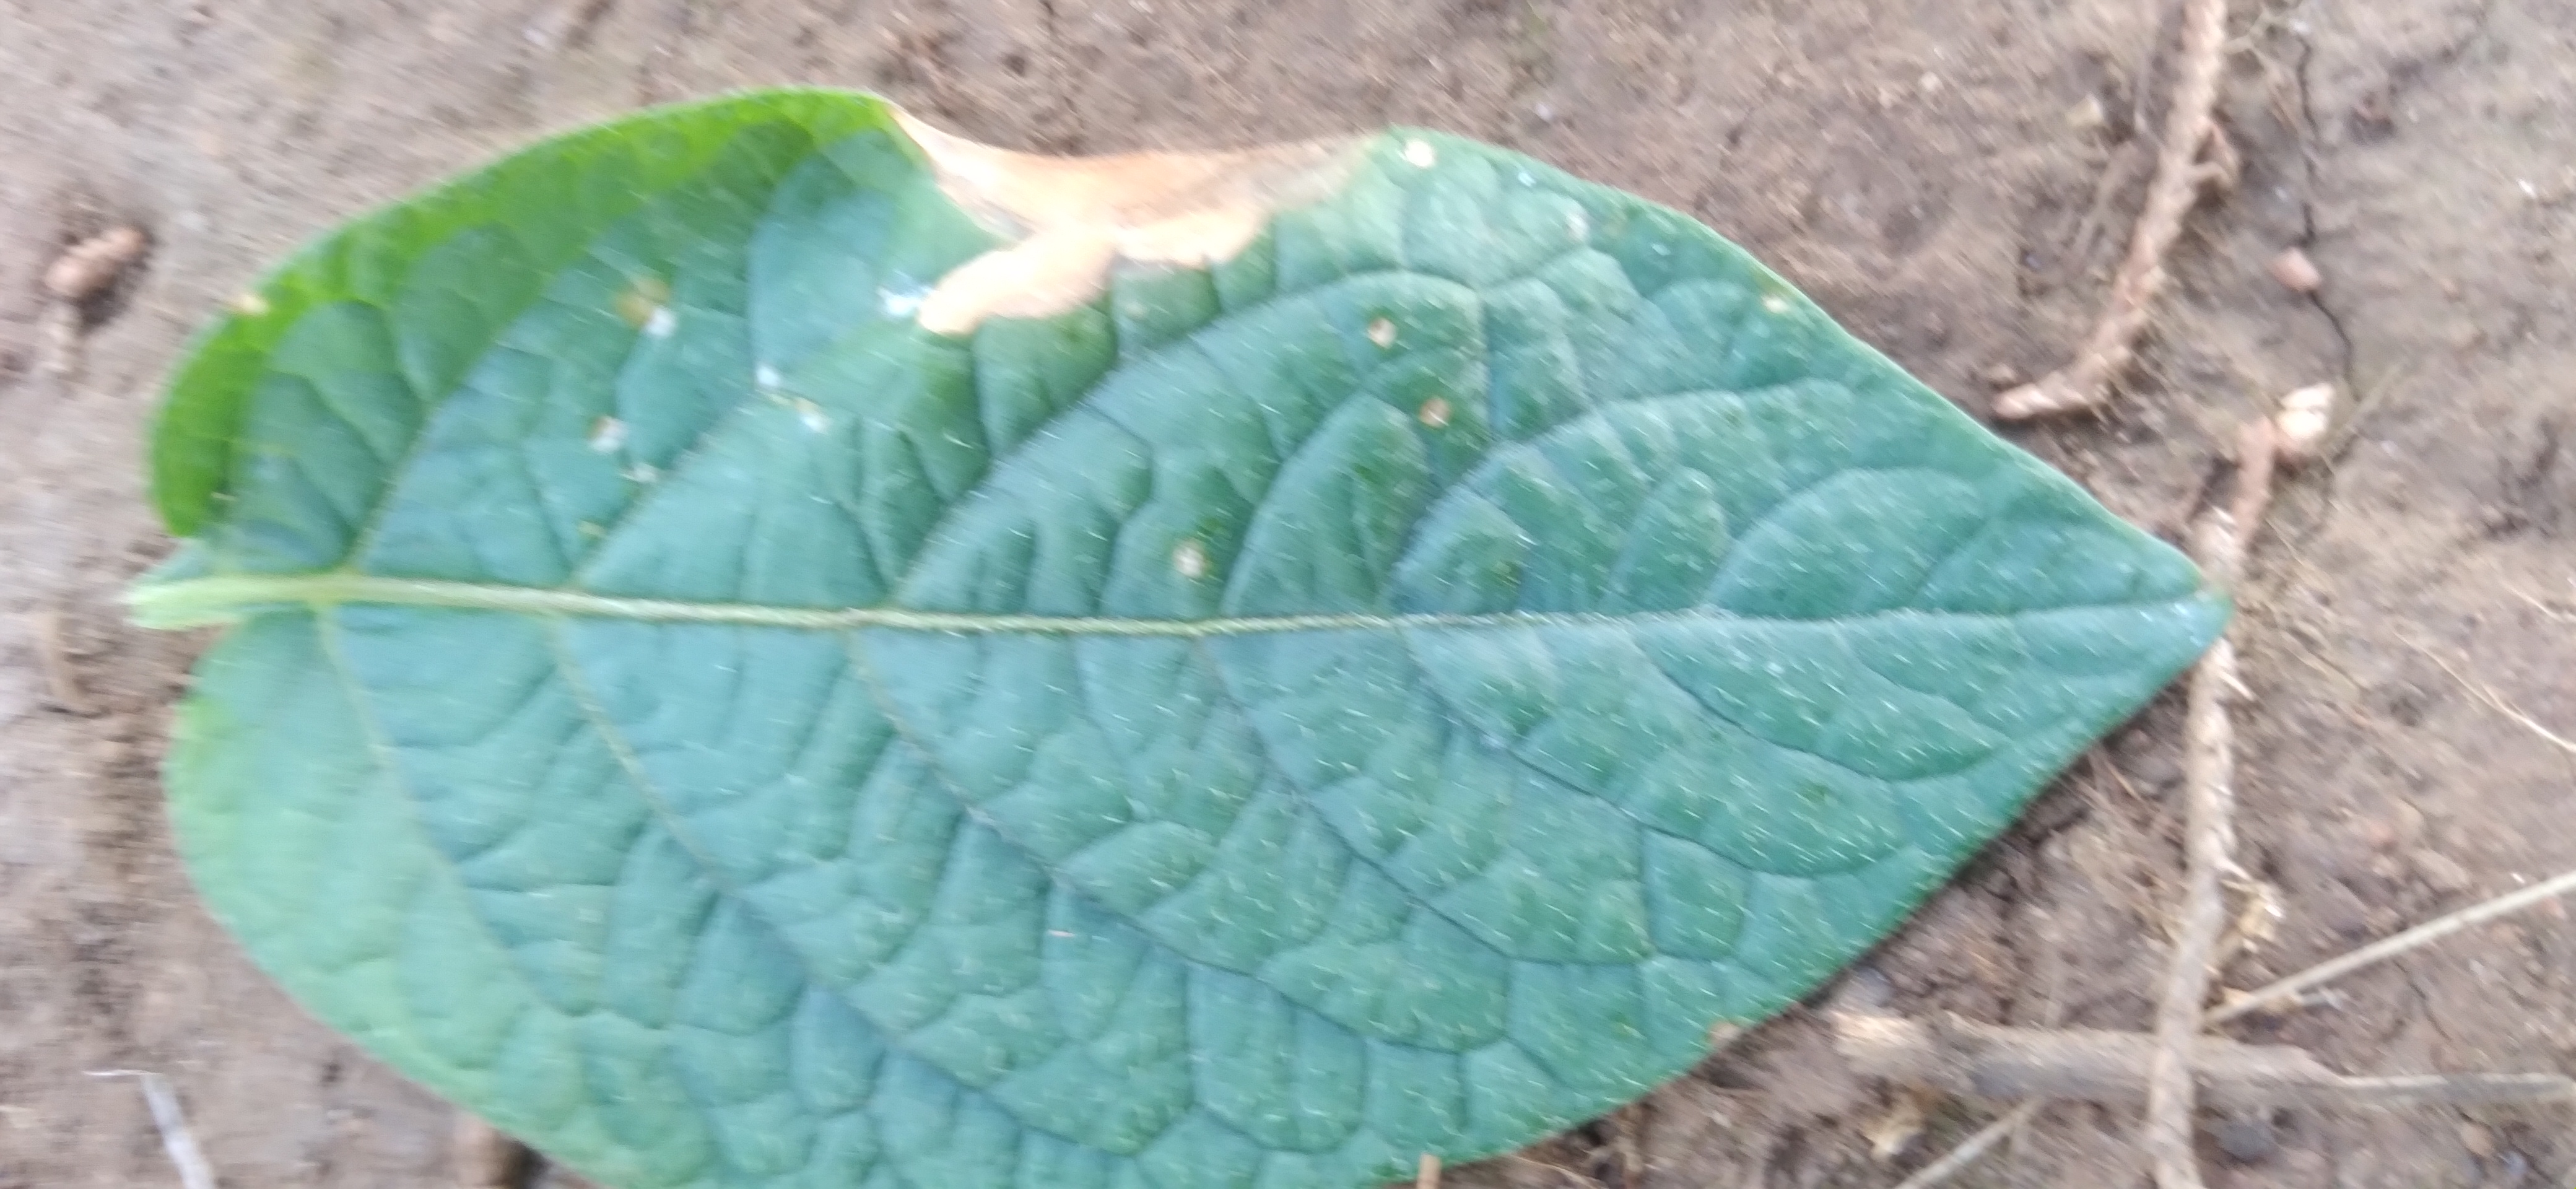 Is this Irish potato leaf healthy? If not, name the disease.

early blight
